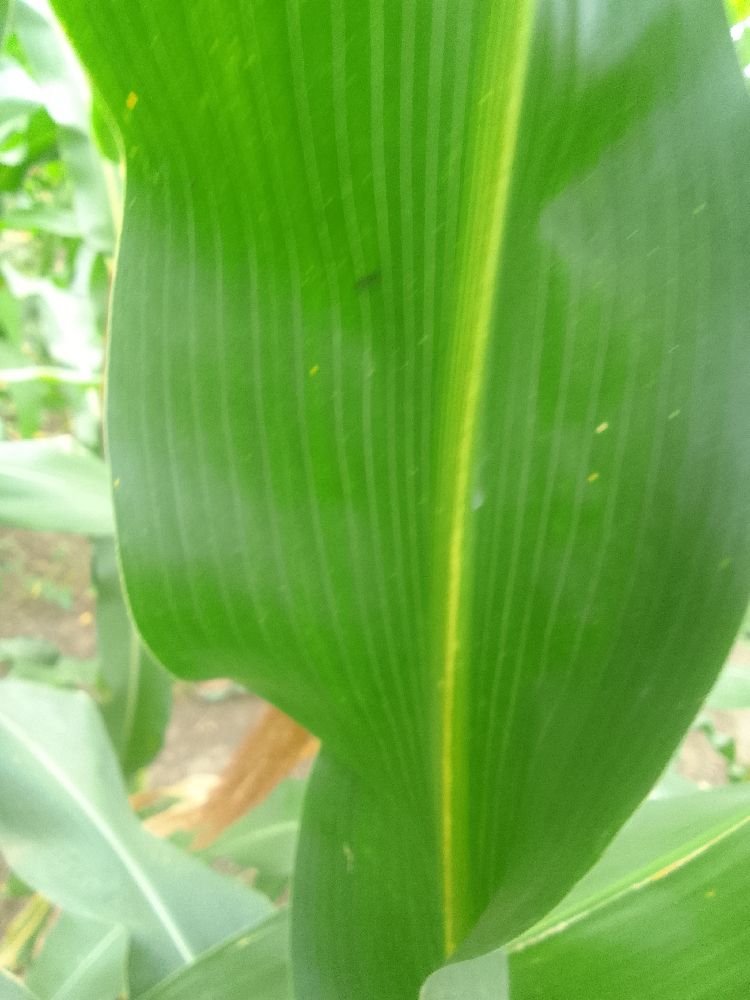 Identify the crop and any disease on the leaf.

maize, healthy
